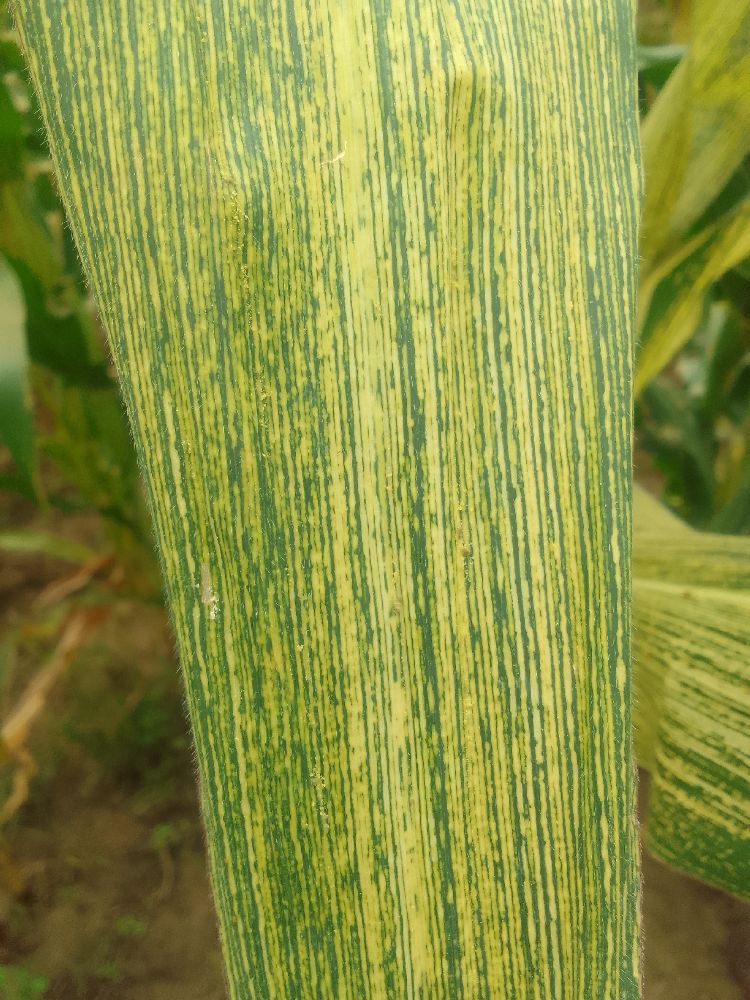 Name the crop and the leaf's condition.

maize, maize streak virus
